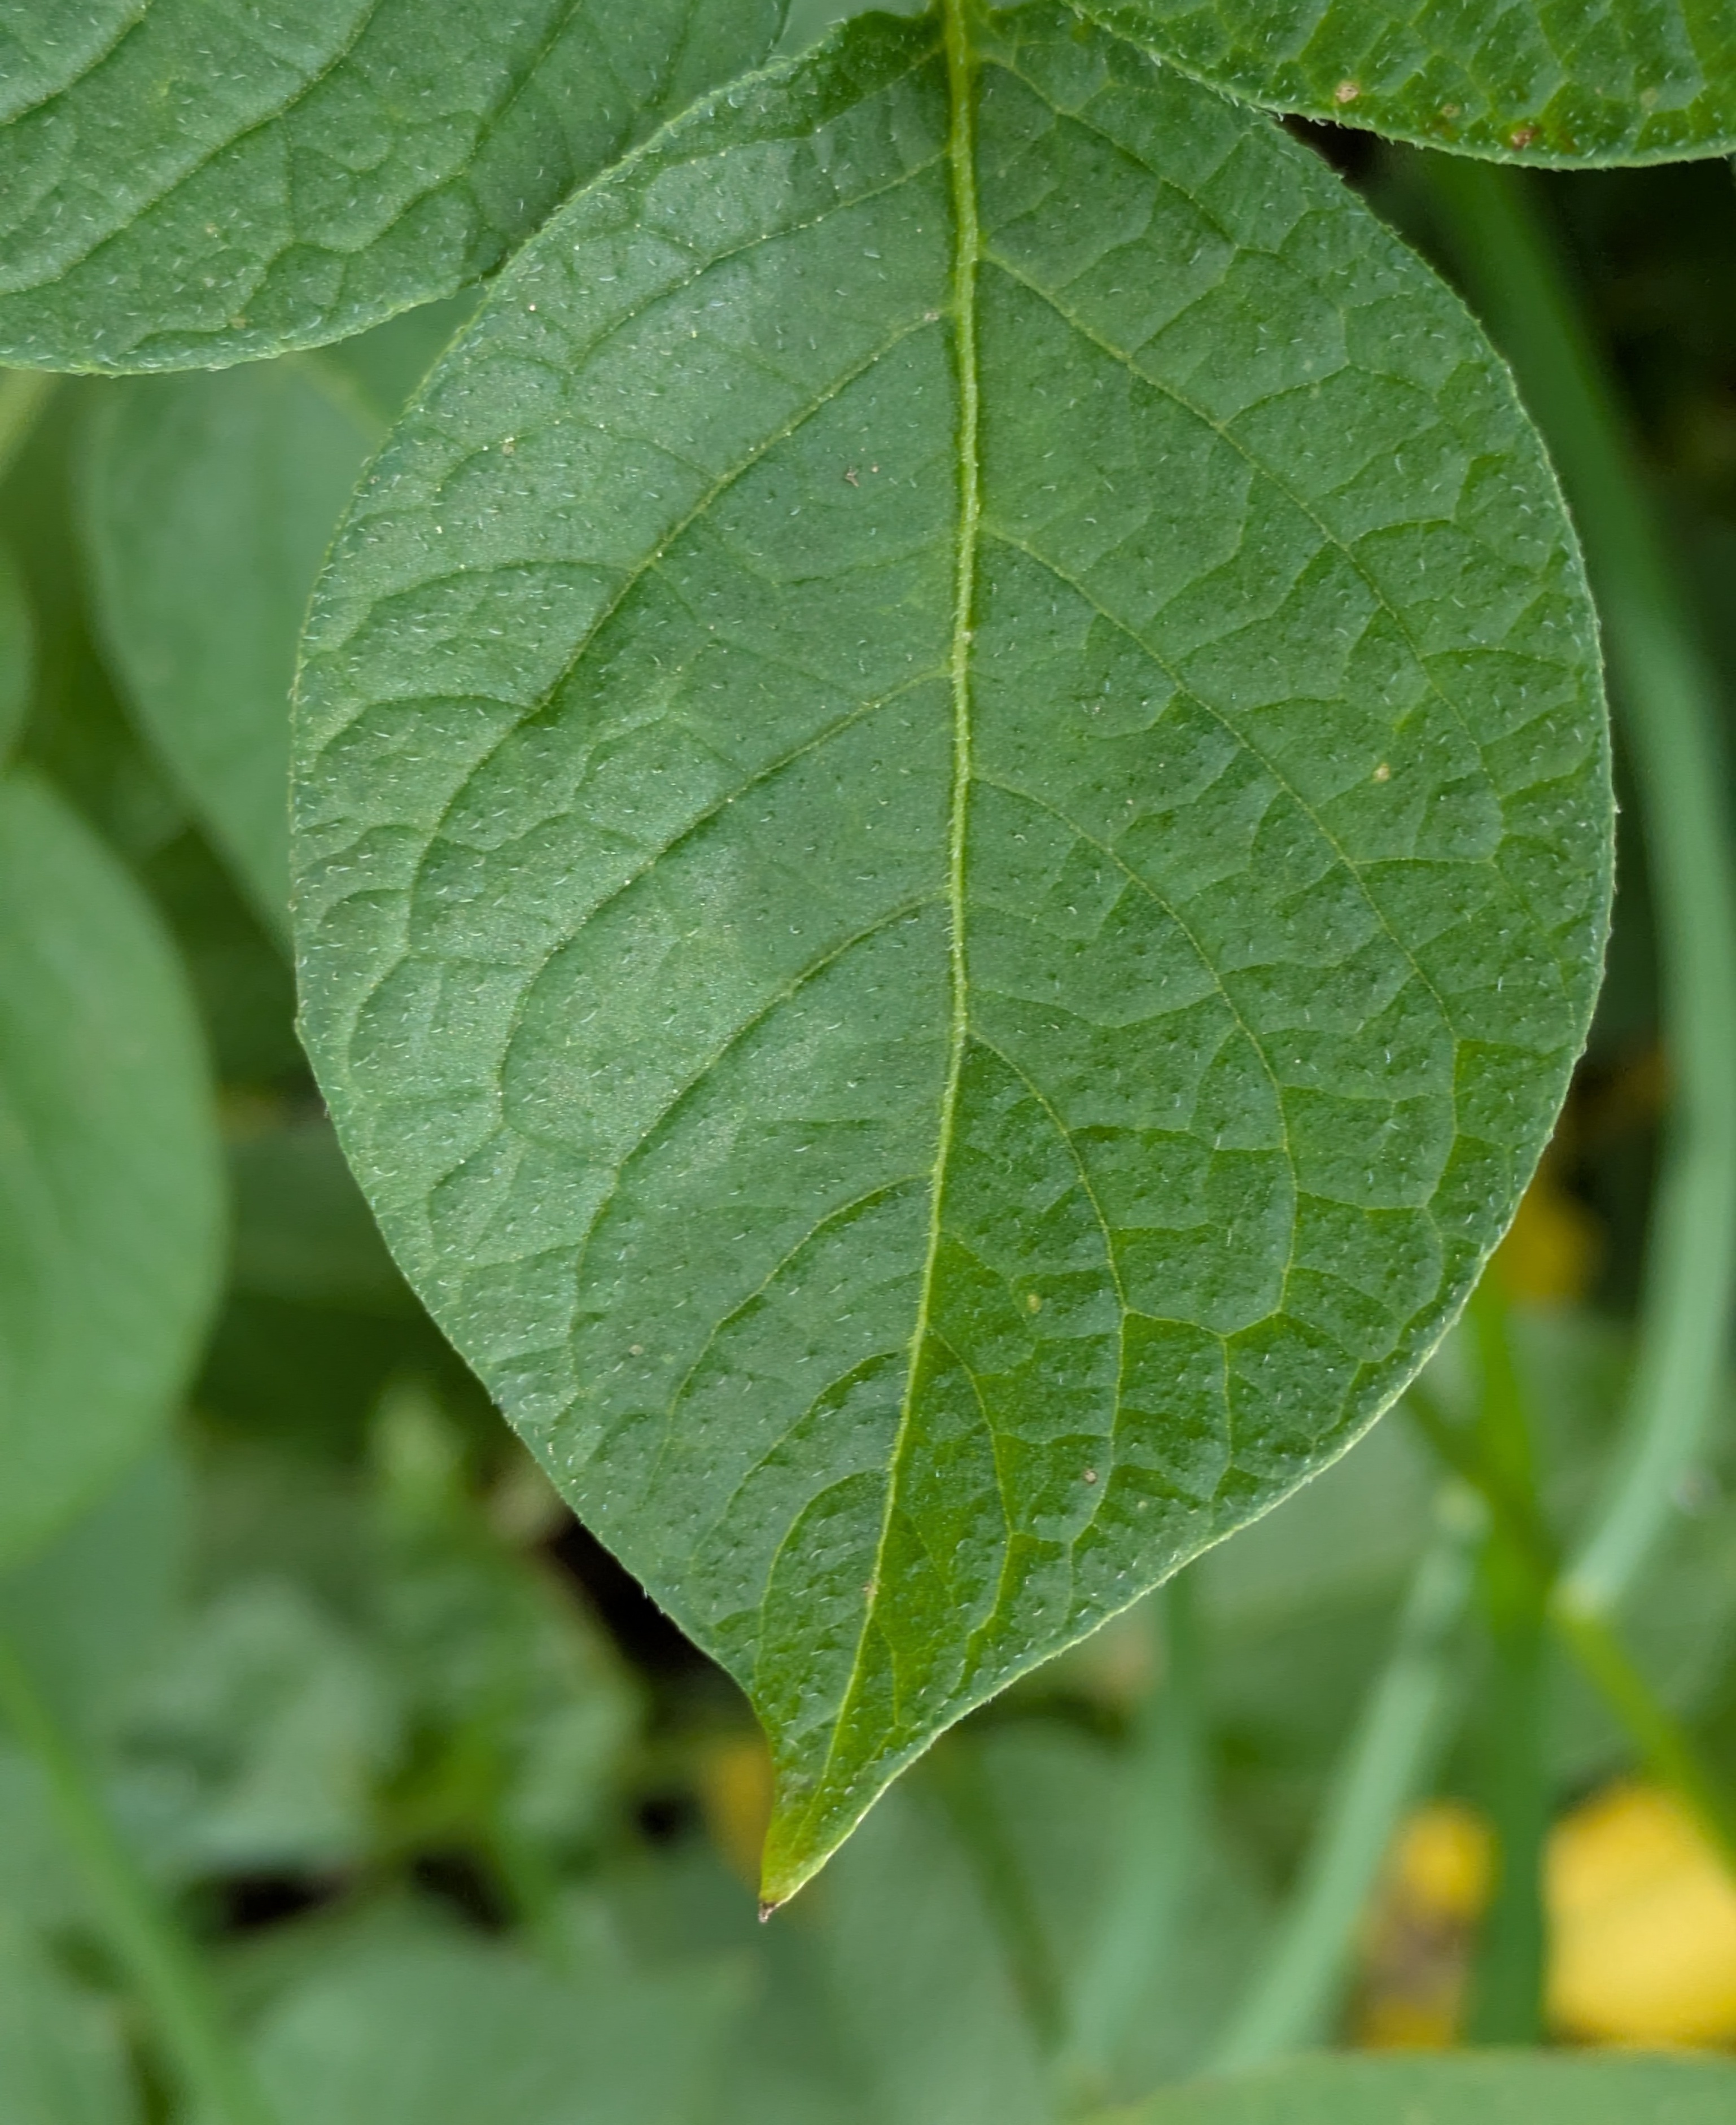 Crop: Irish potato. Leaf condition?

healthy
